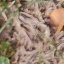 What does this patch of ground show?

grass
